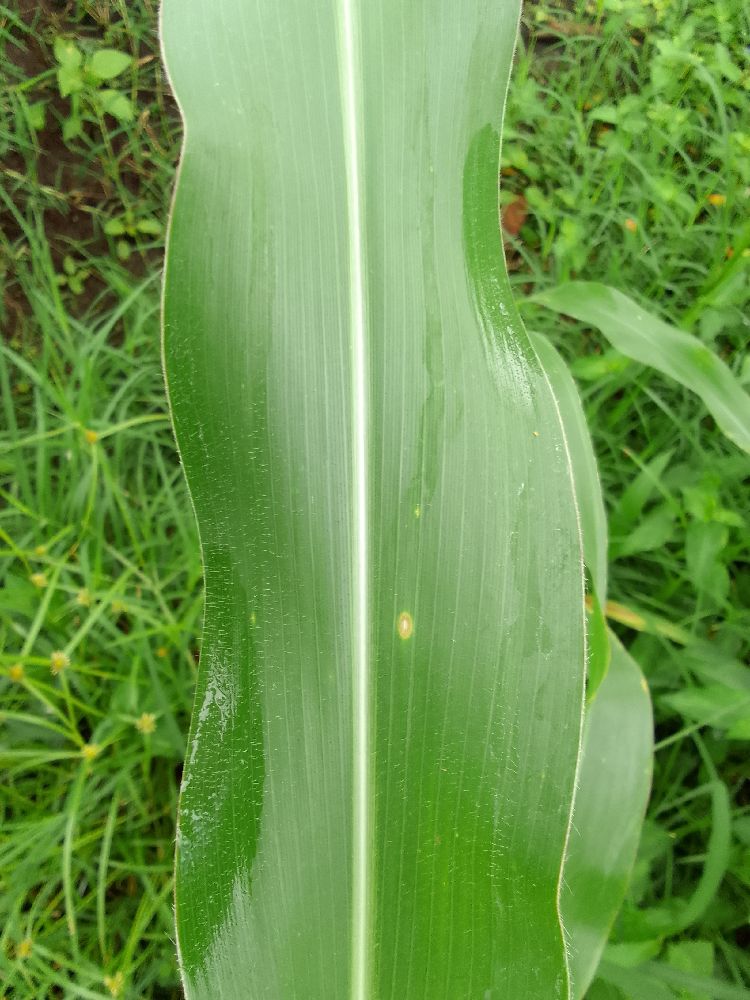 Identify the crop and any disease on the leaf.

maize, healthy
